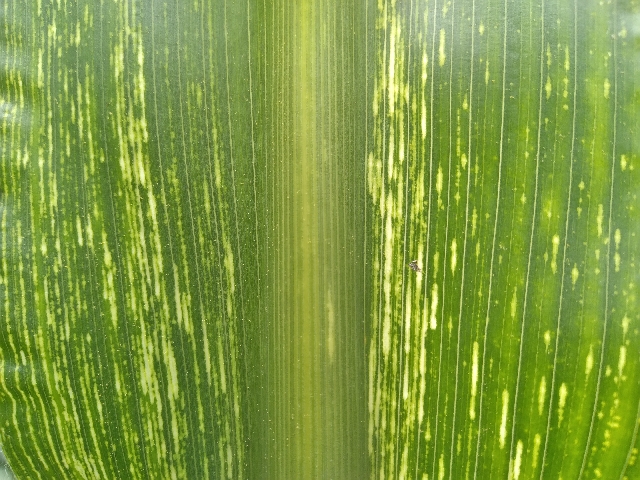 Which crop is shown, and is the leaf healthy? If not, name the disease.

maize, maize streak virus
